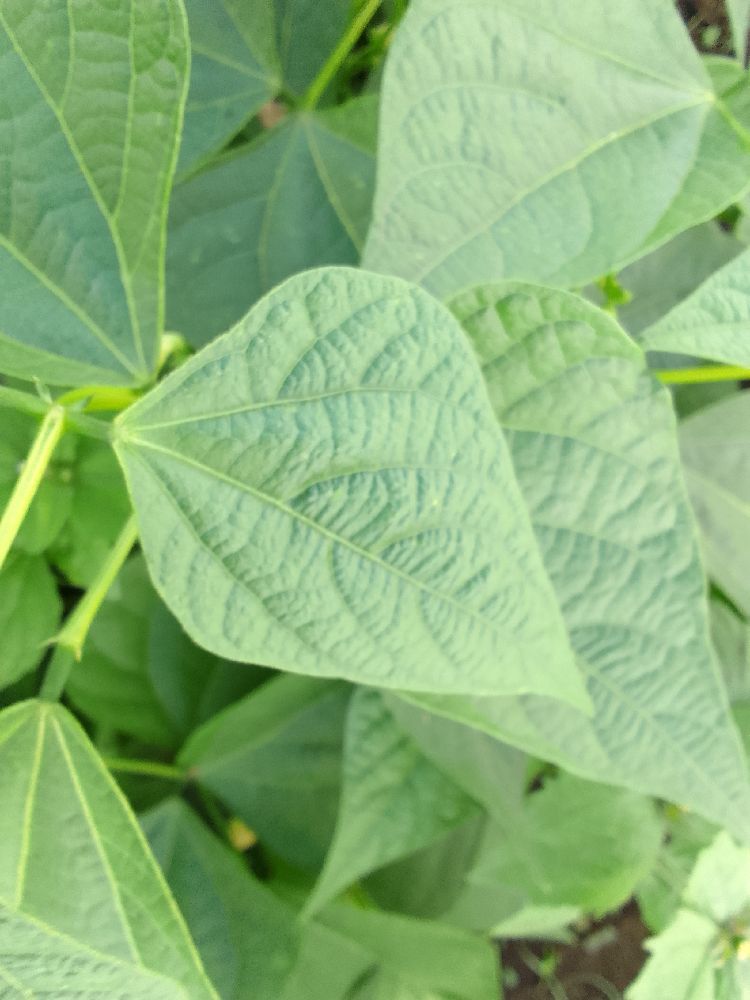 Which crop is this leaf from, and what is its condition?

common bean, healthy
